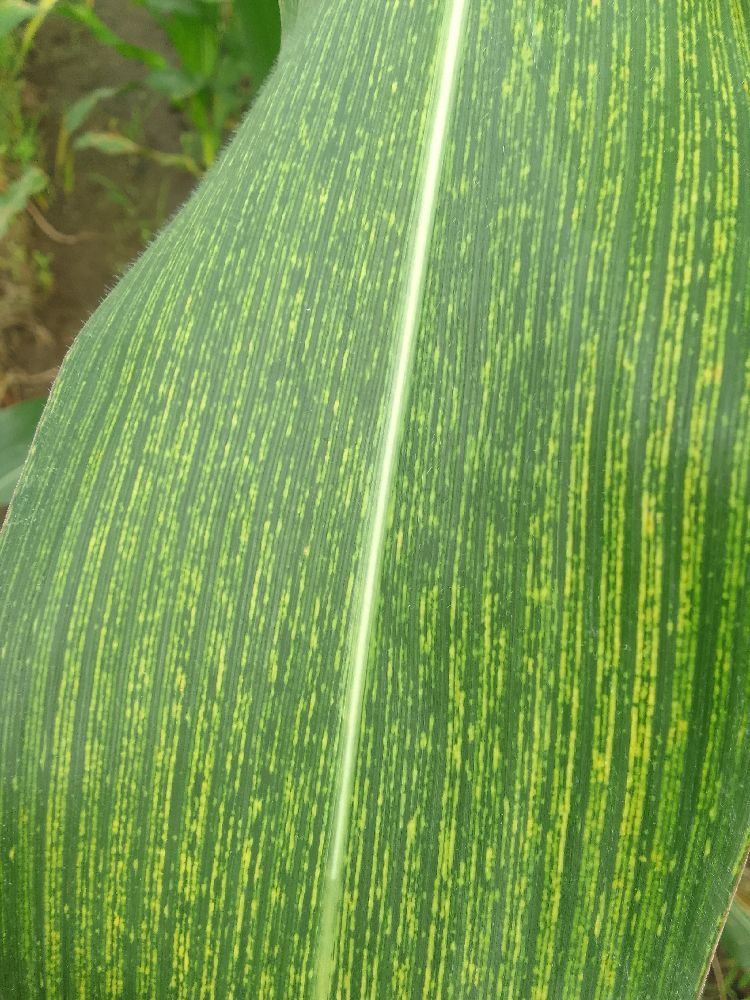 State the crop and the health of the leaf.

maize, maize streak virus
